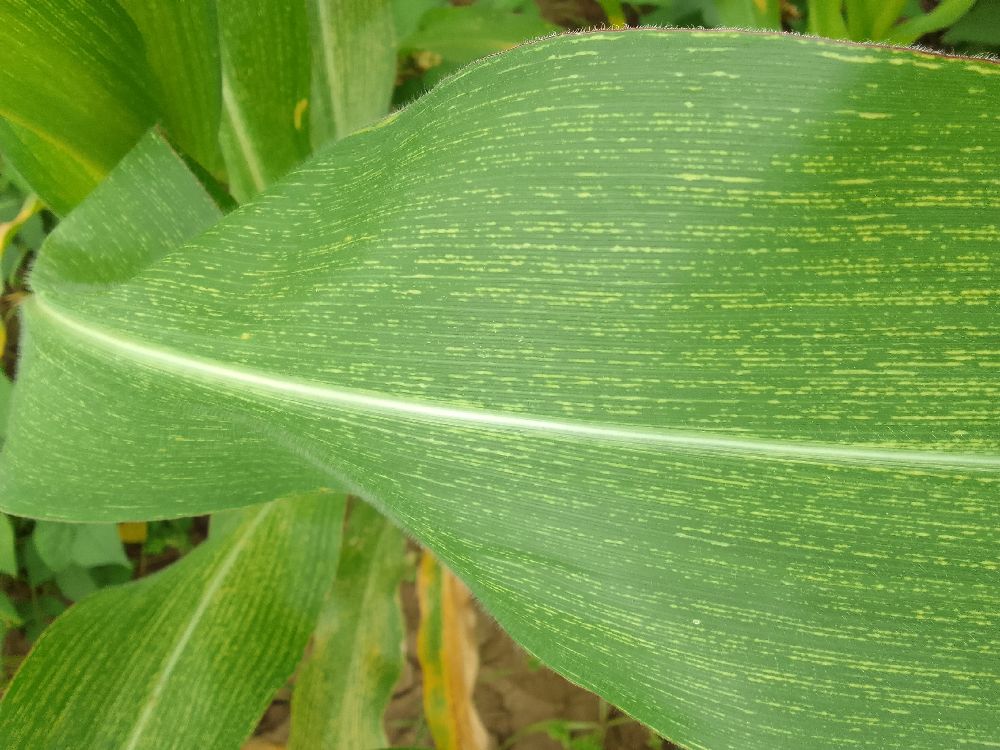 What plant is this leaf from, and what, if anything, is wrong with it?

maize, maize streak virus
